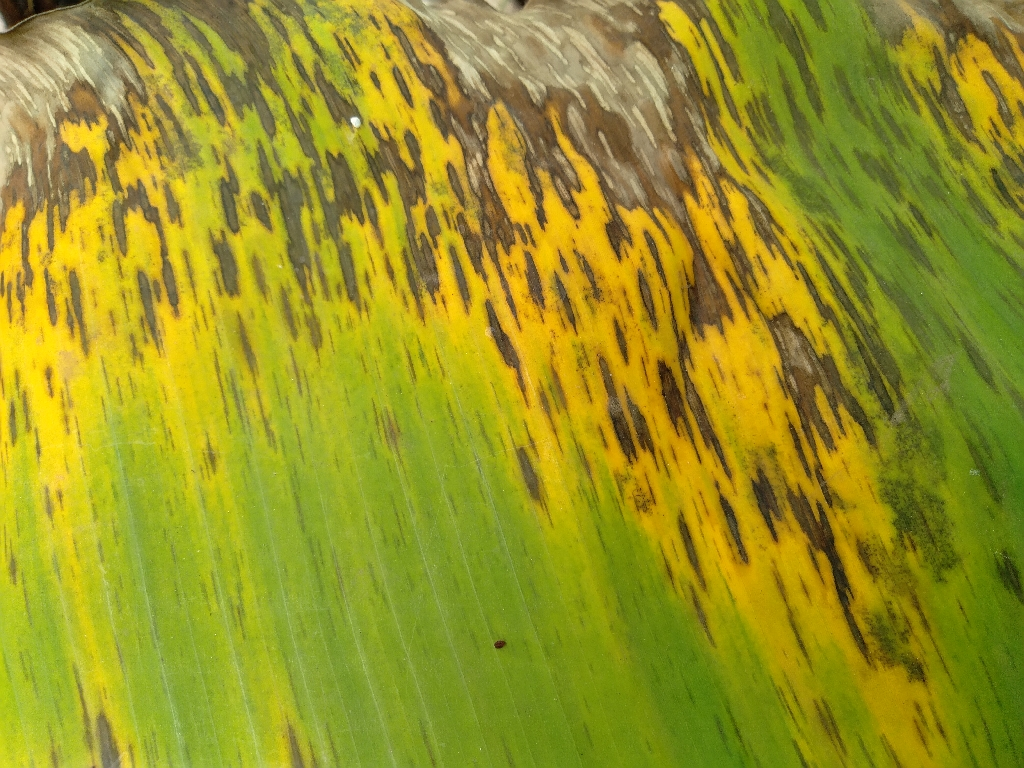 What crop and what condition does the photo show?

banana, black sigatoka
